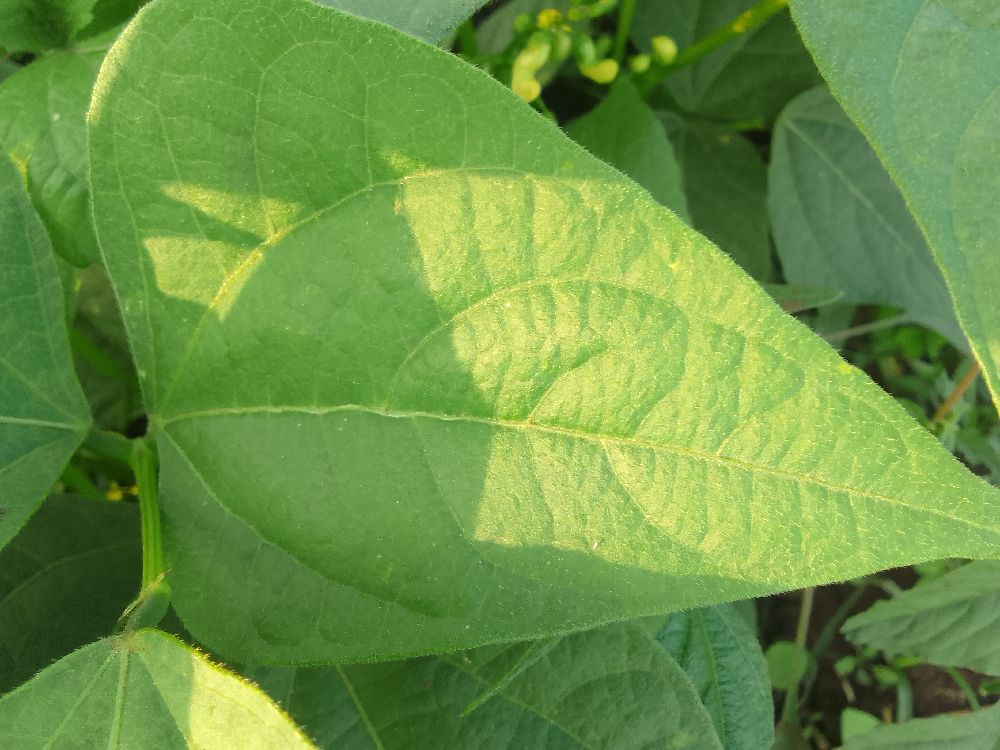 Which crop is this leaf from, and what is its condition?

common bean, healthy
